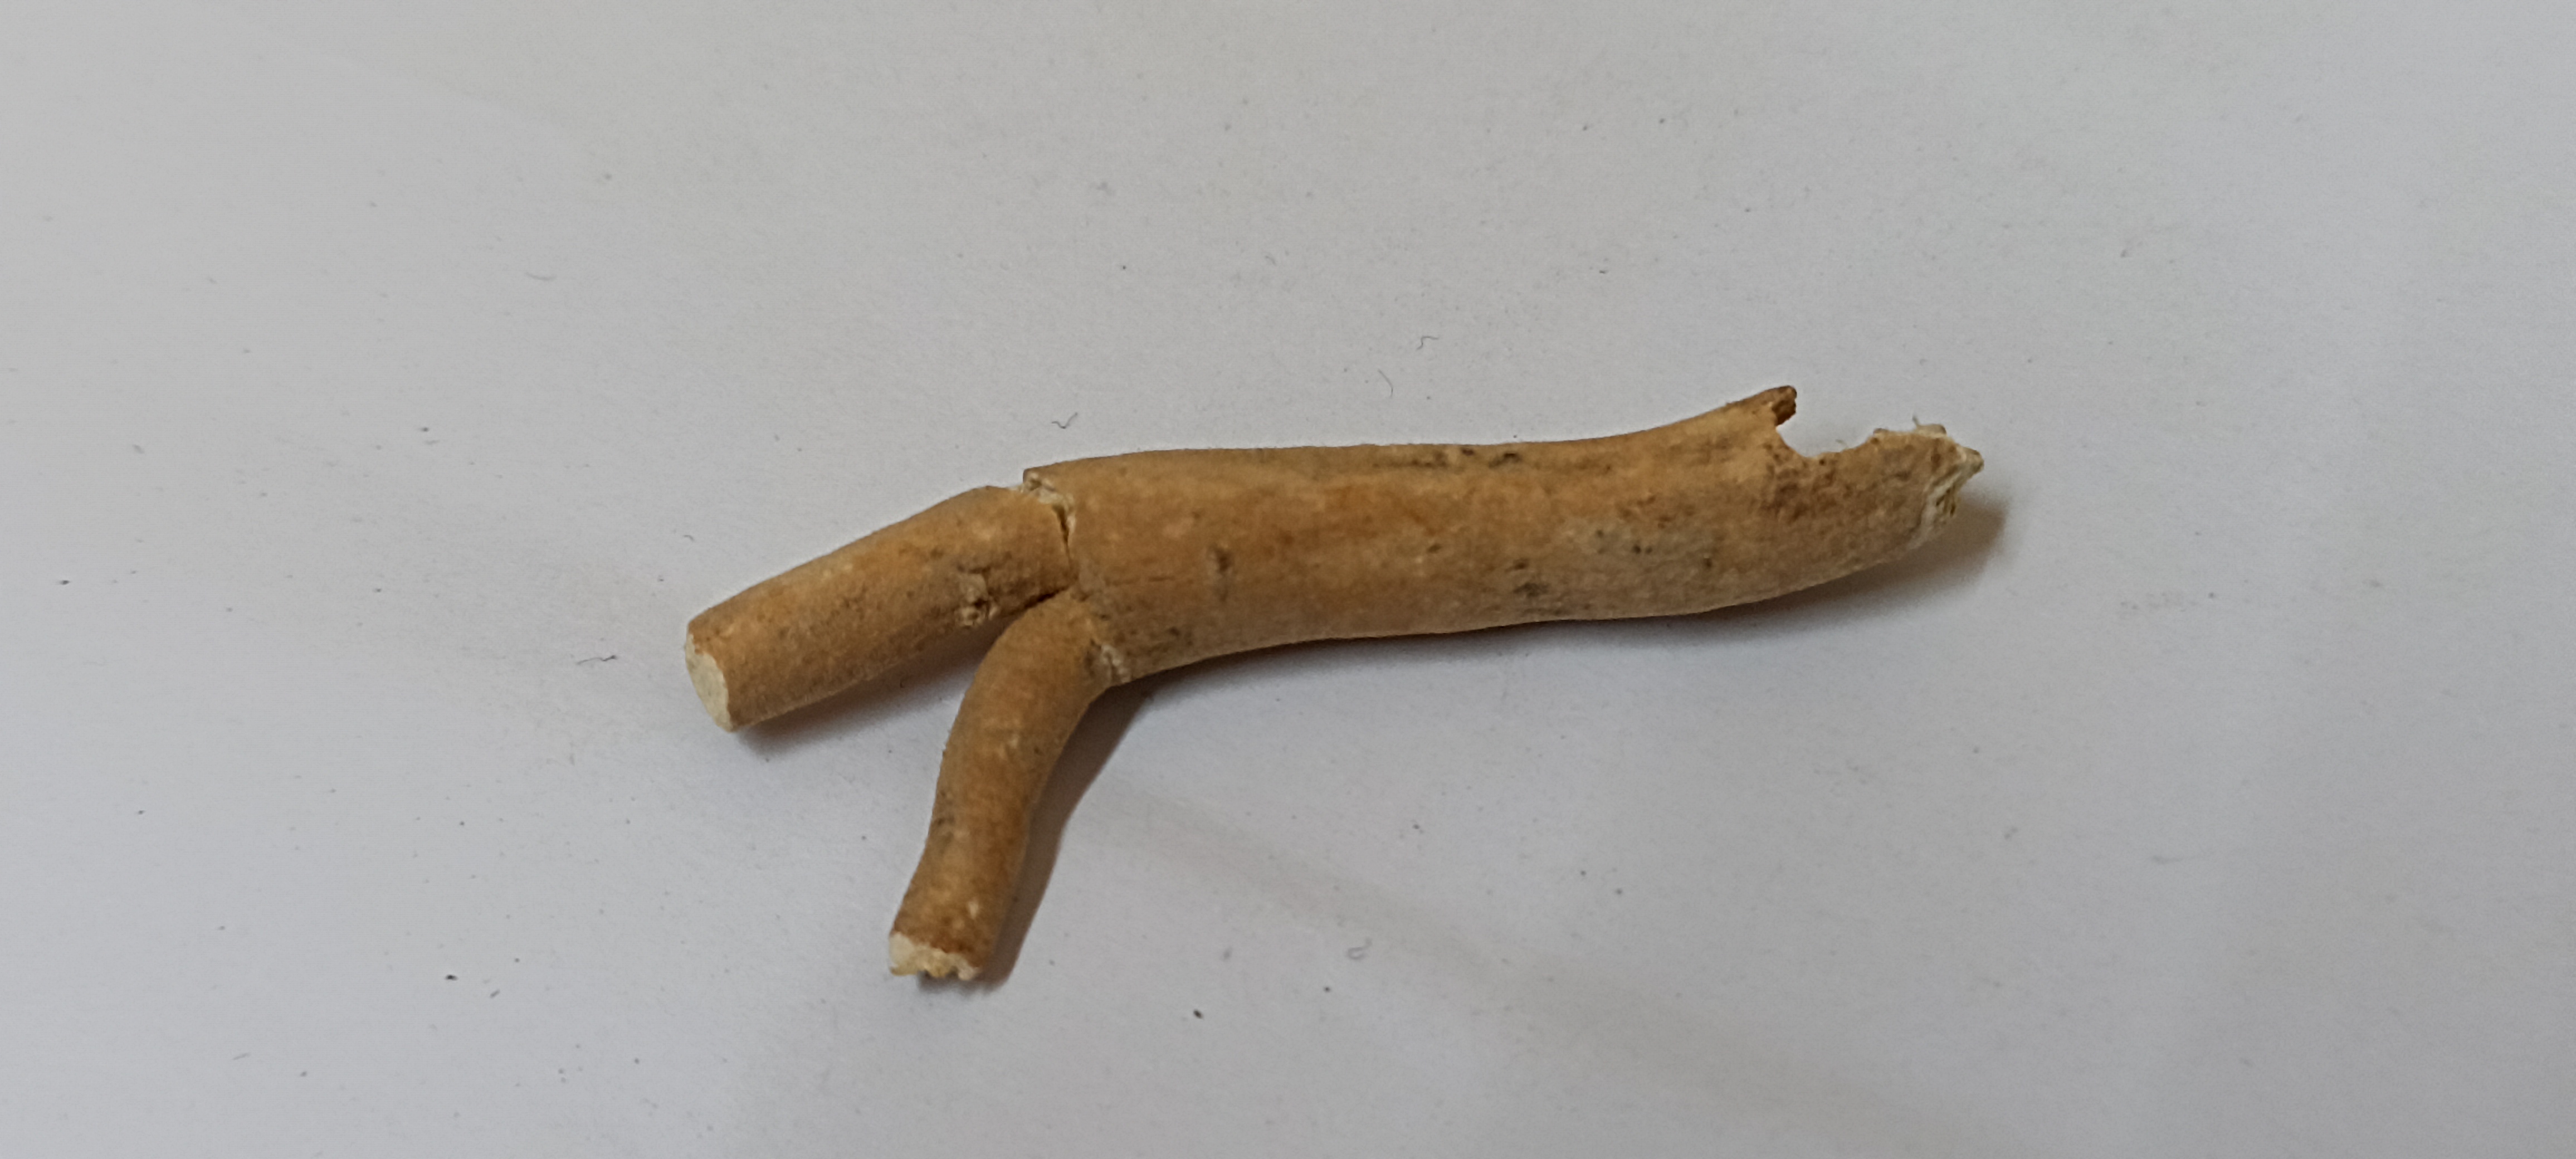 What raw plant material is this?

ashwagandha
